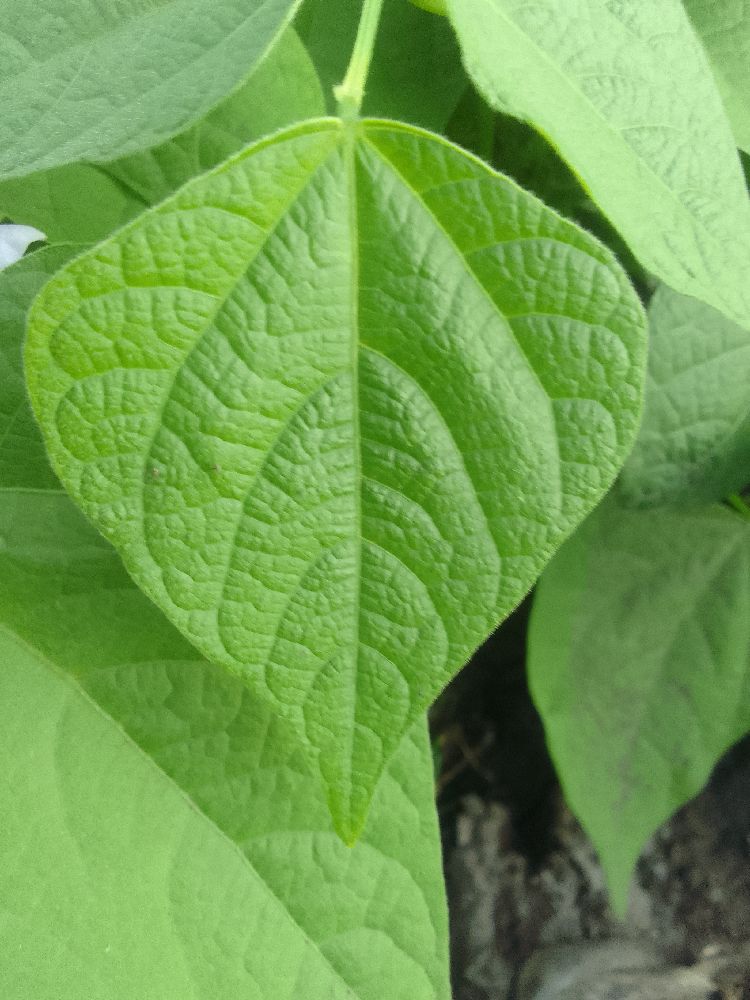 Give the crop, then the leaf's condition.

common bean, healthy
